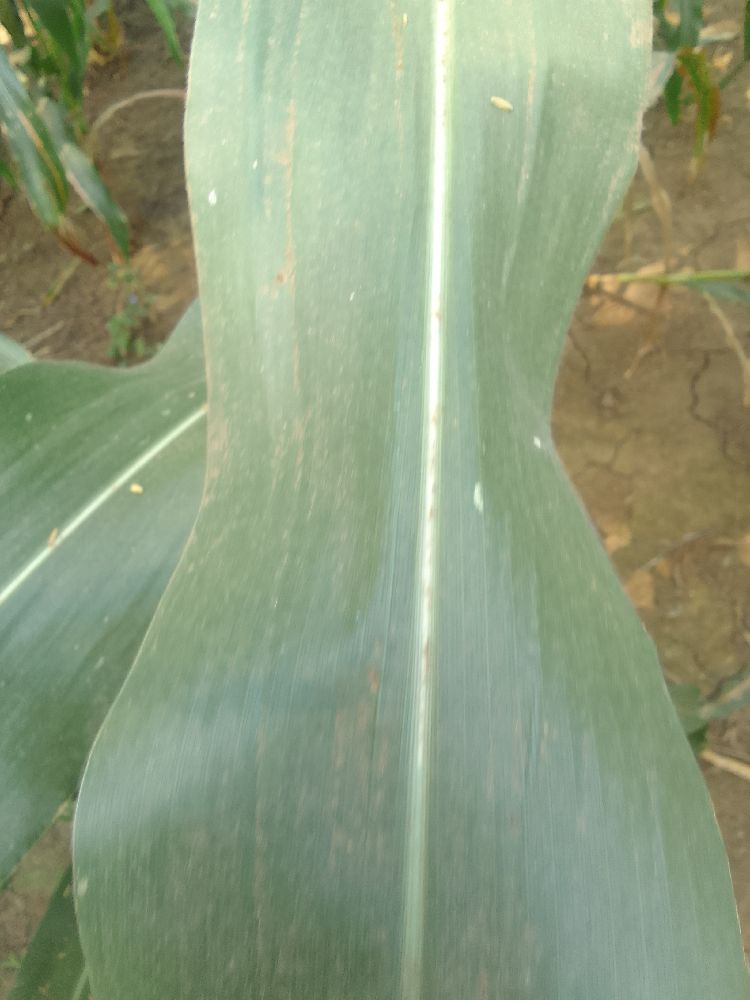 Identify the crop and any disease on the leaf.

maize, healthy
